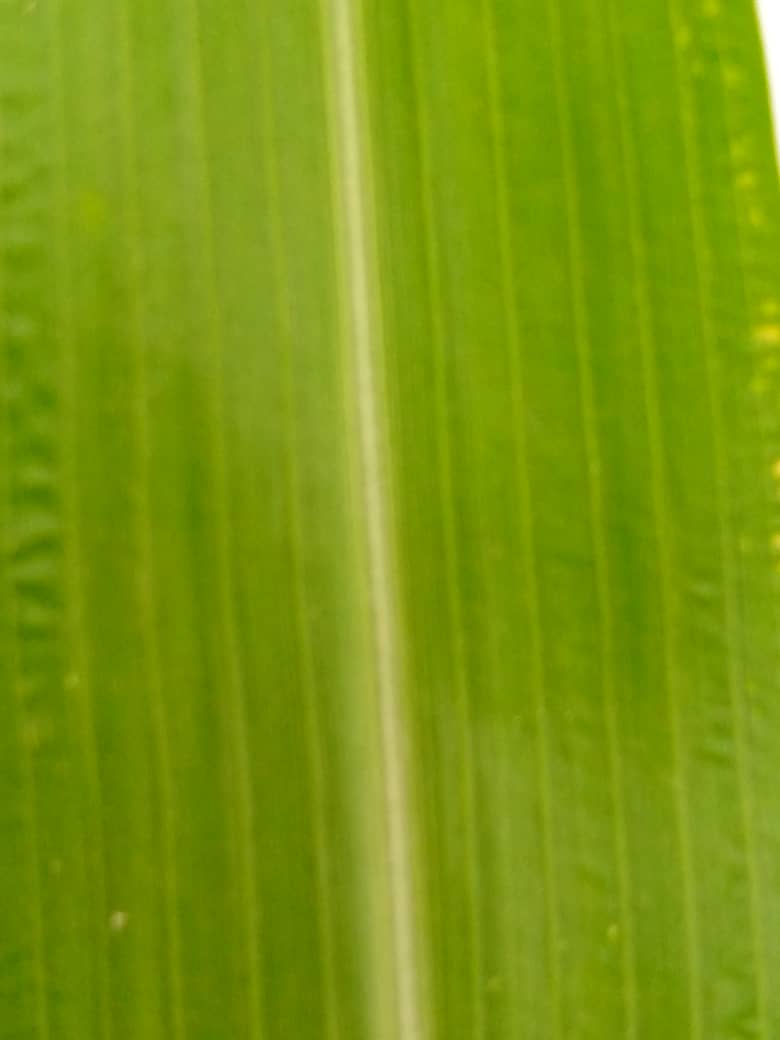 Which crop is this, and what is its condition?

pearl millet, healthy leaves
